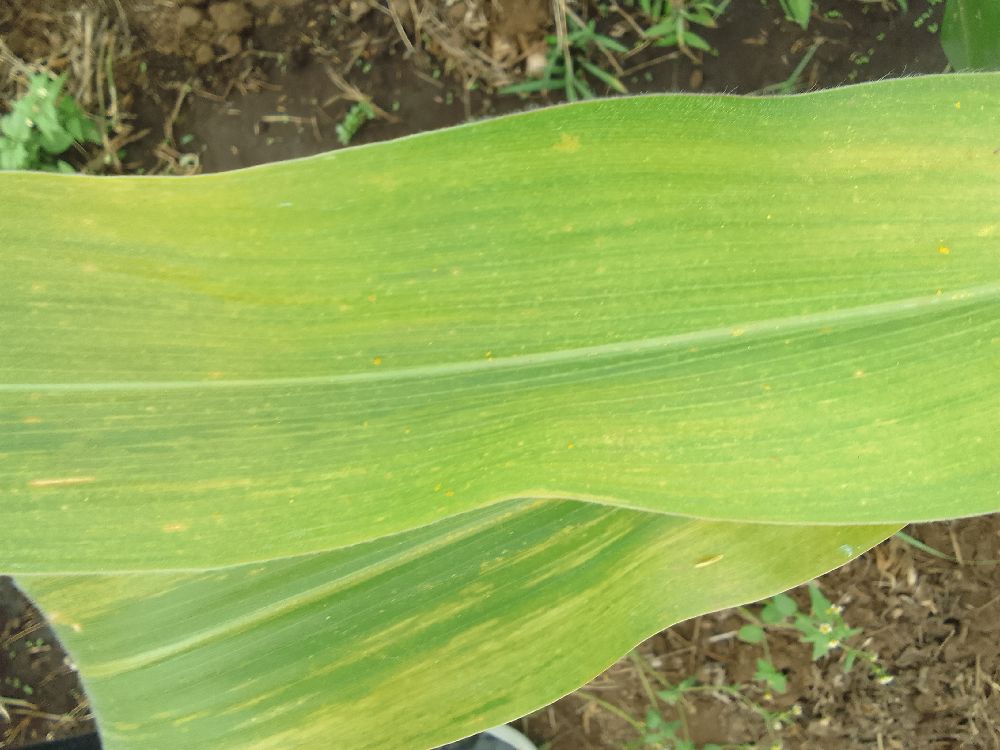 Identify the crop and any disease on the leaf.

maize, maize lethal necrosis
